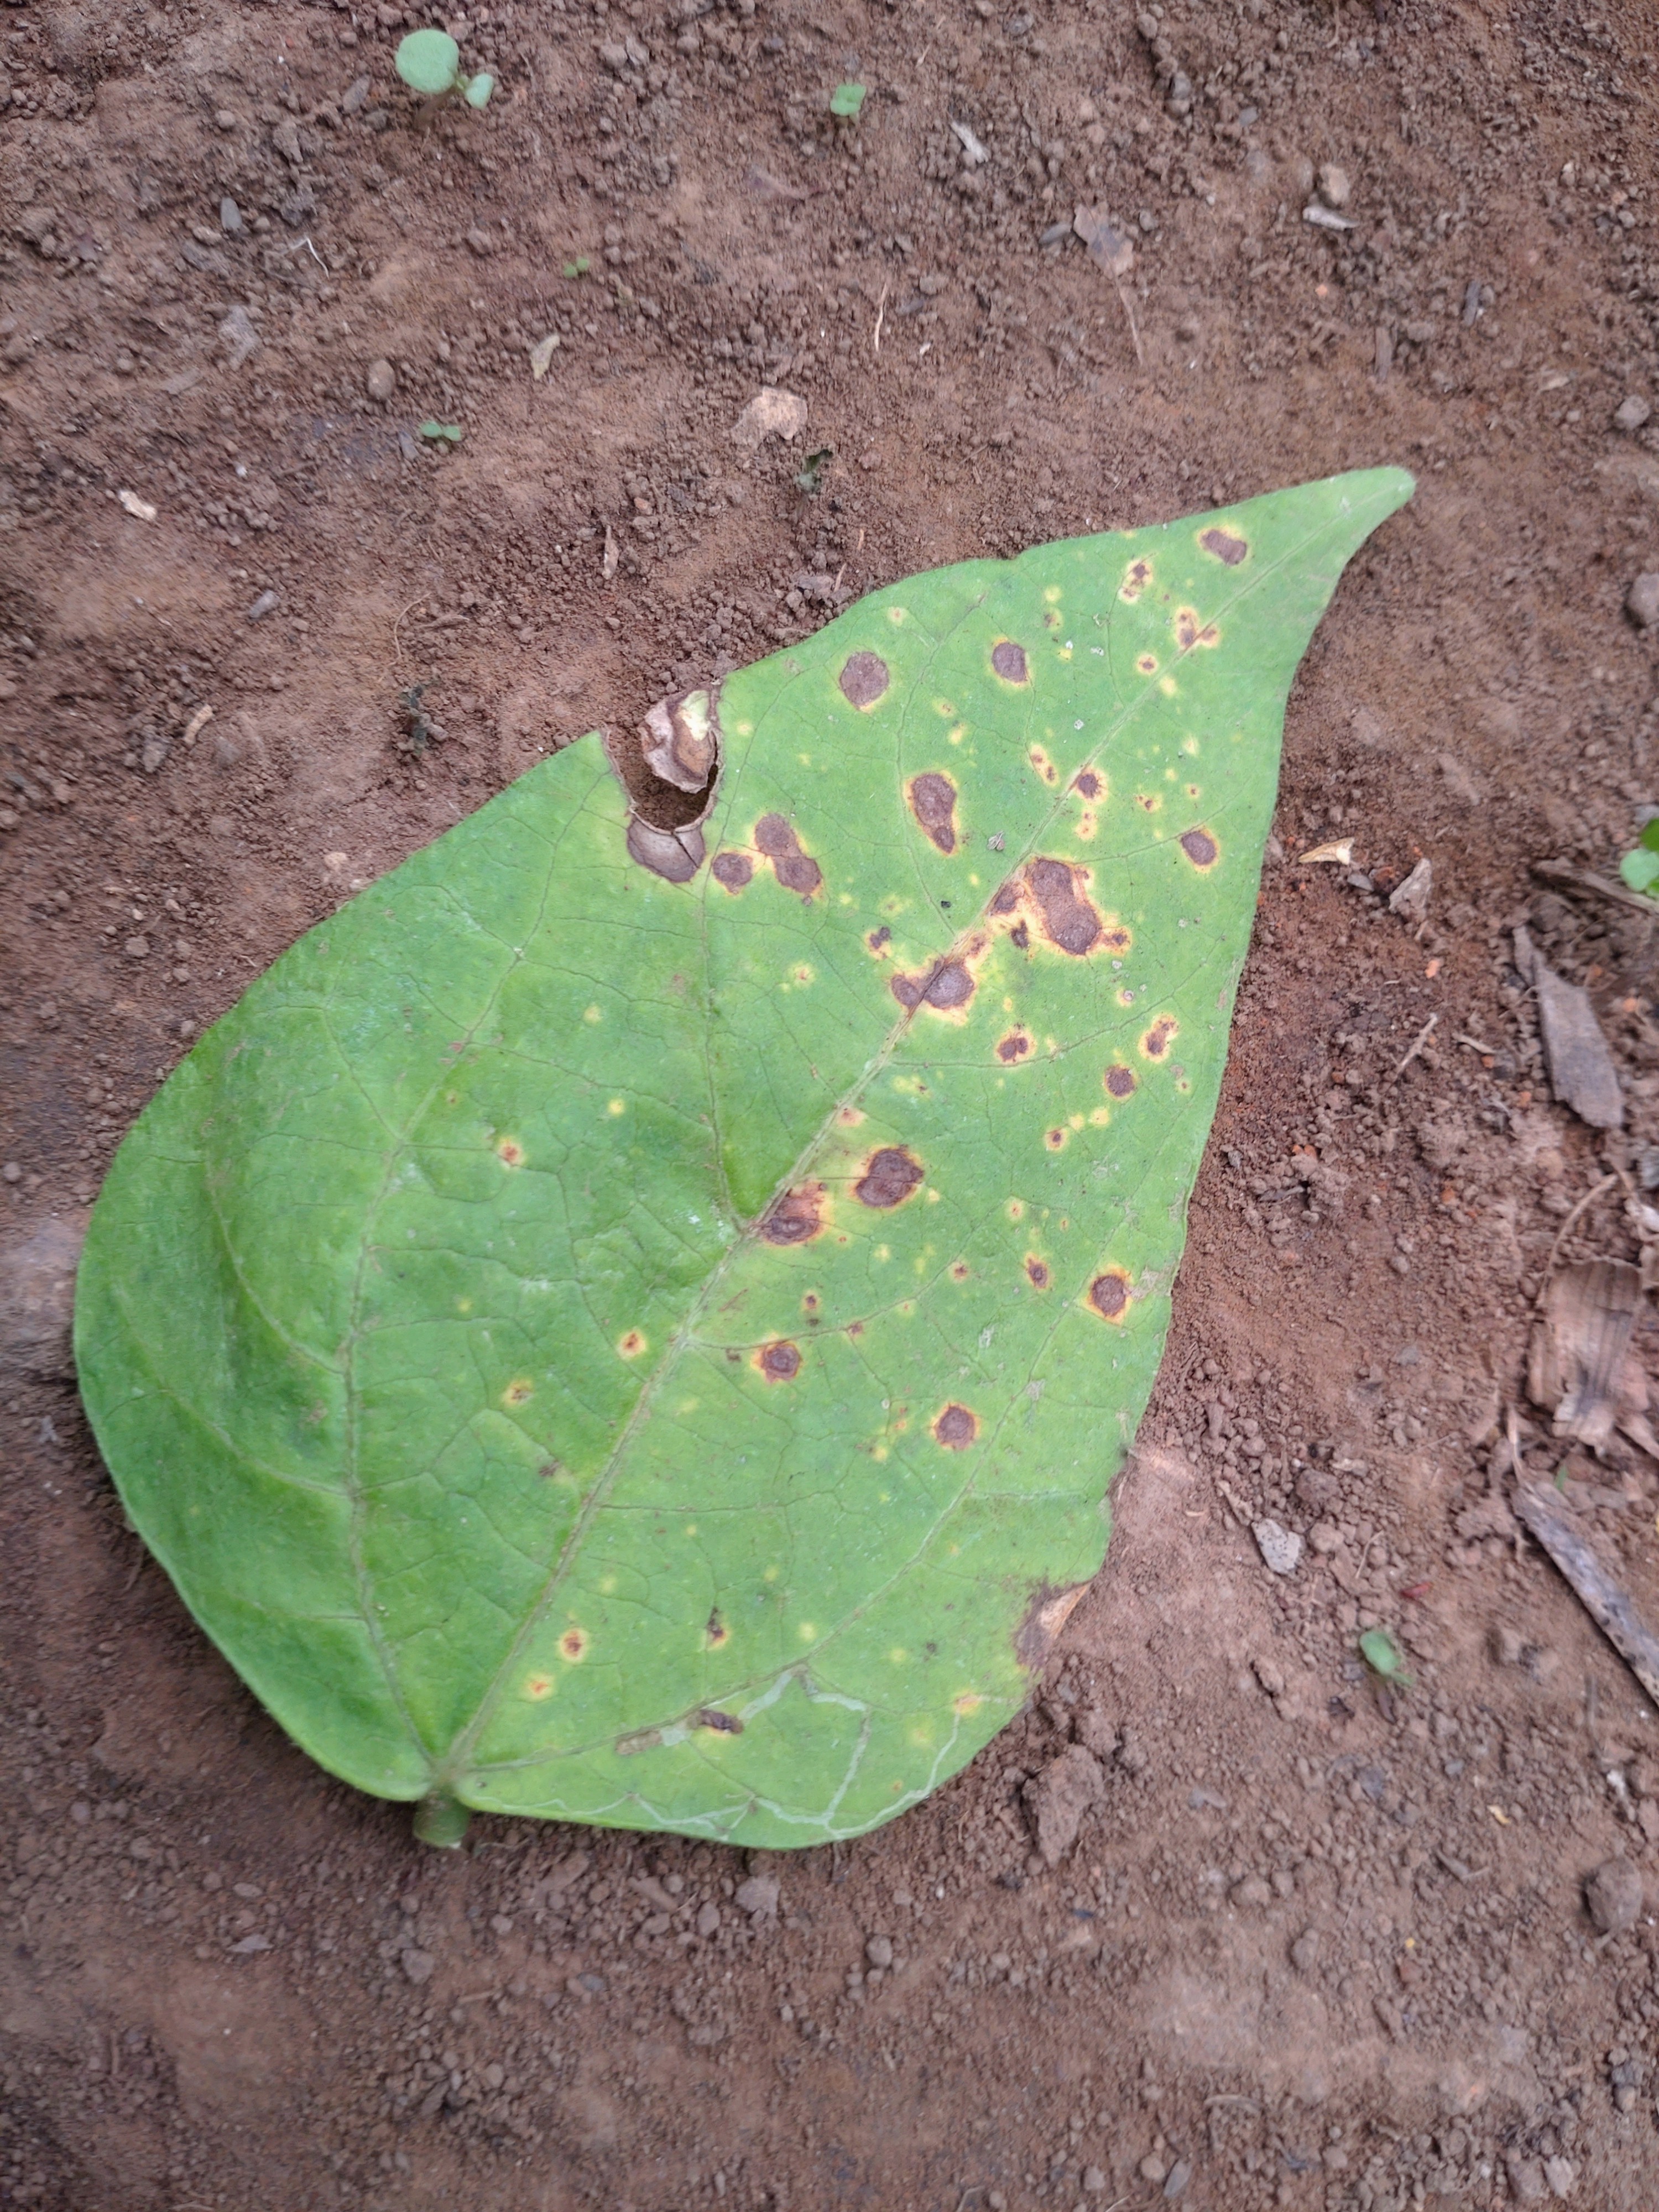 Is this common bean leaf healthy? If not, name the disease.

rust
